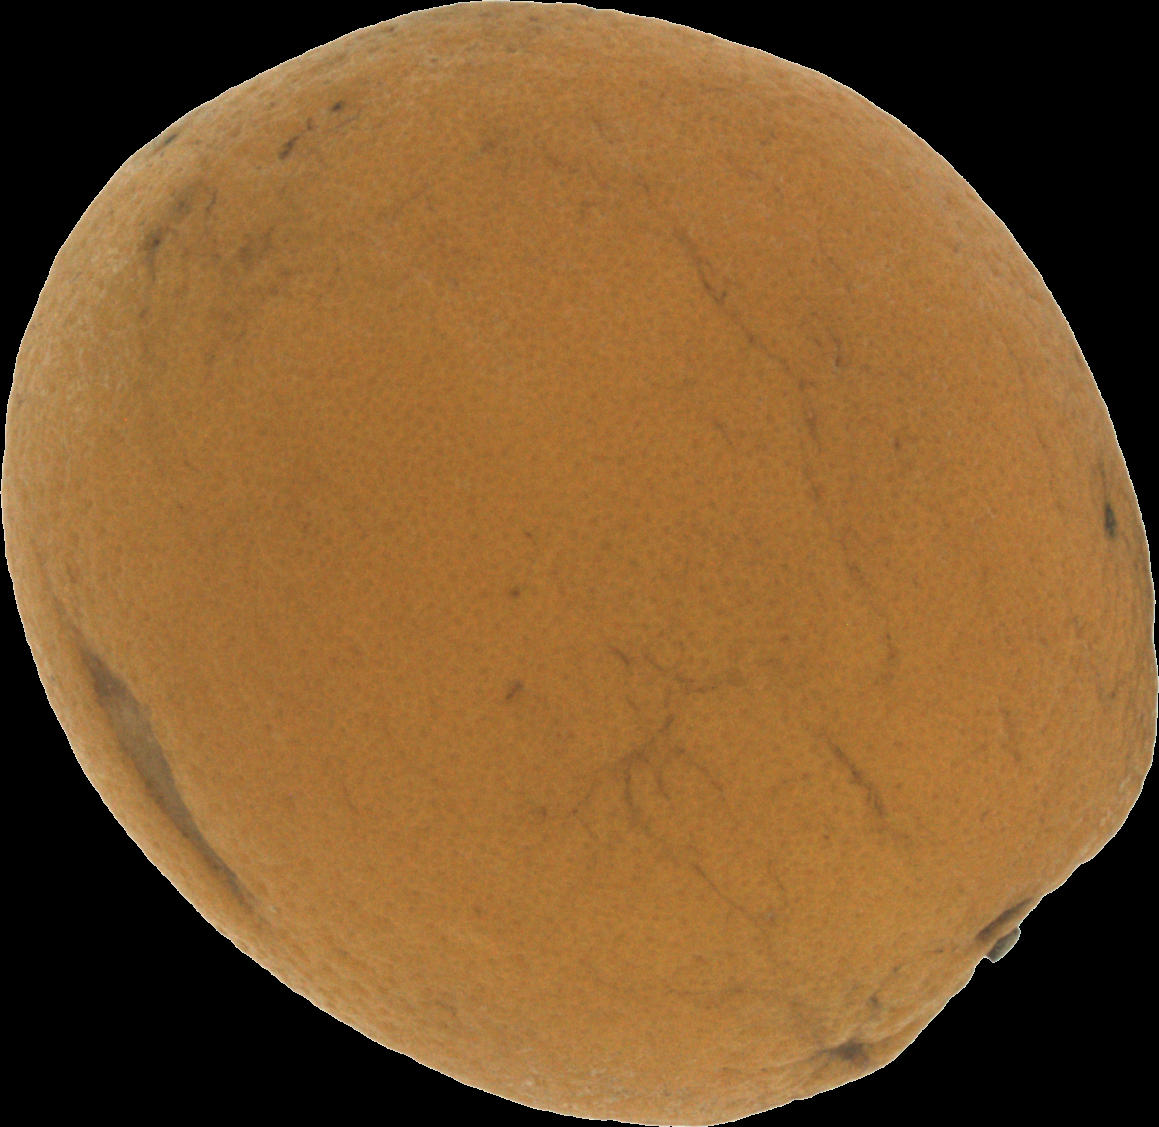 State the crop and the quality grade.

orange, bad
